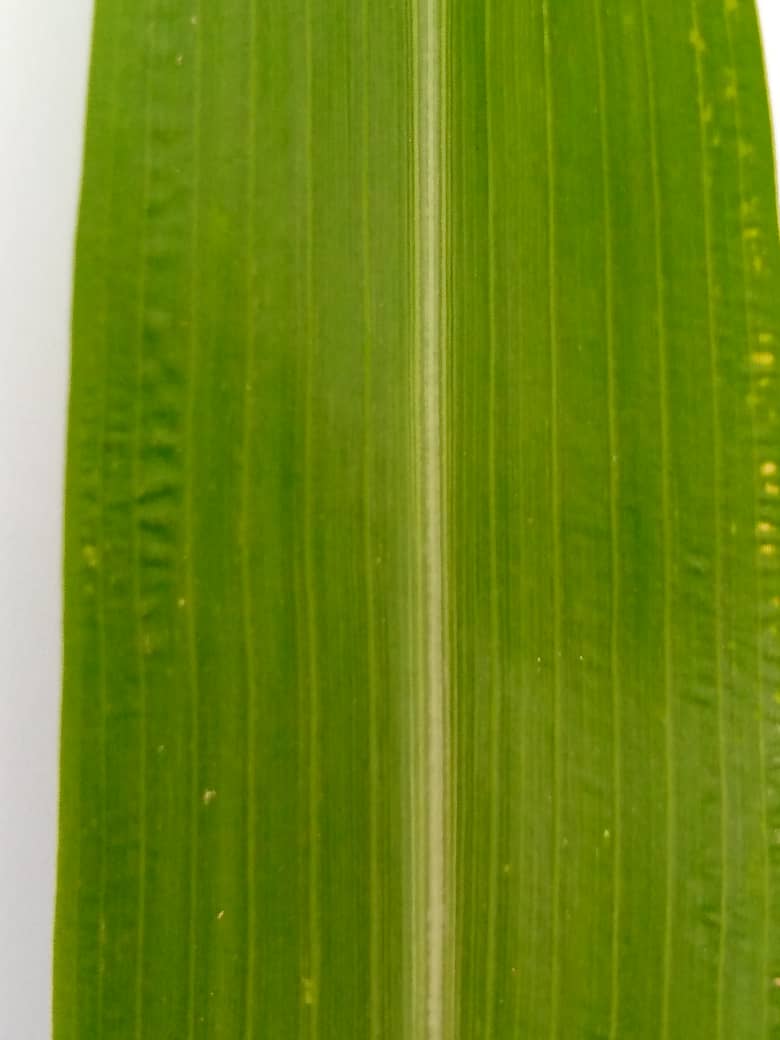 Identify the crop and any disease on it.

pearl millet, healthy leaves
